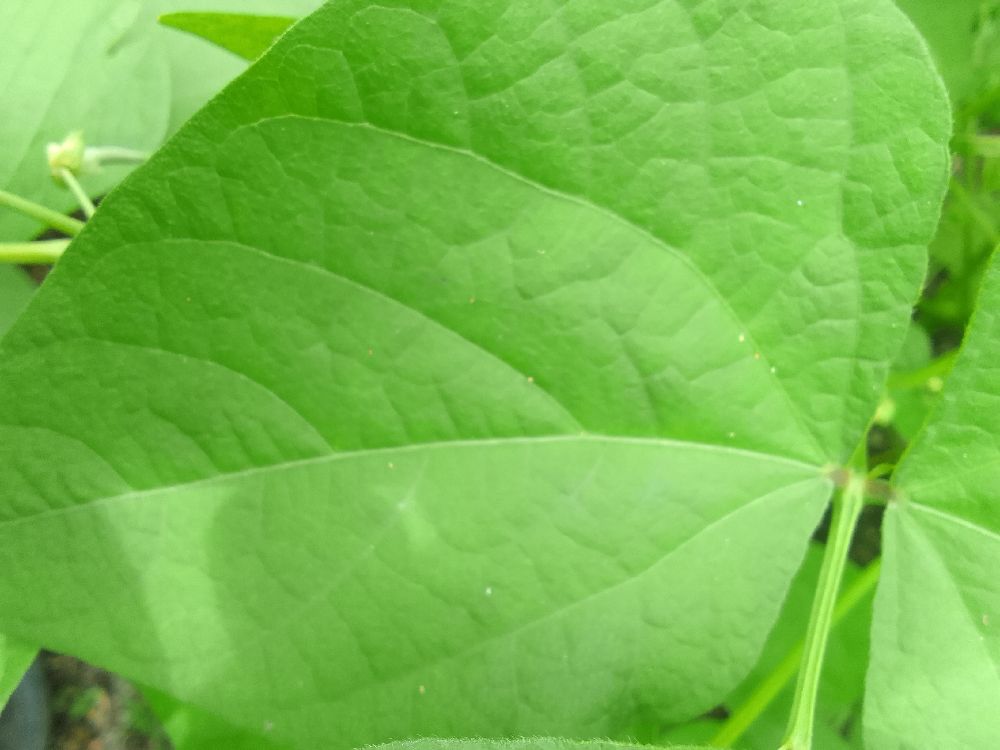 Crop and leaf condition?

common bean, healthy
